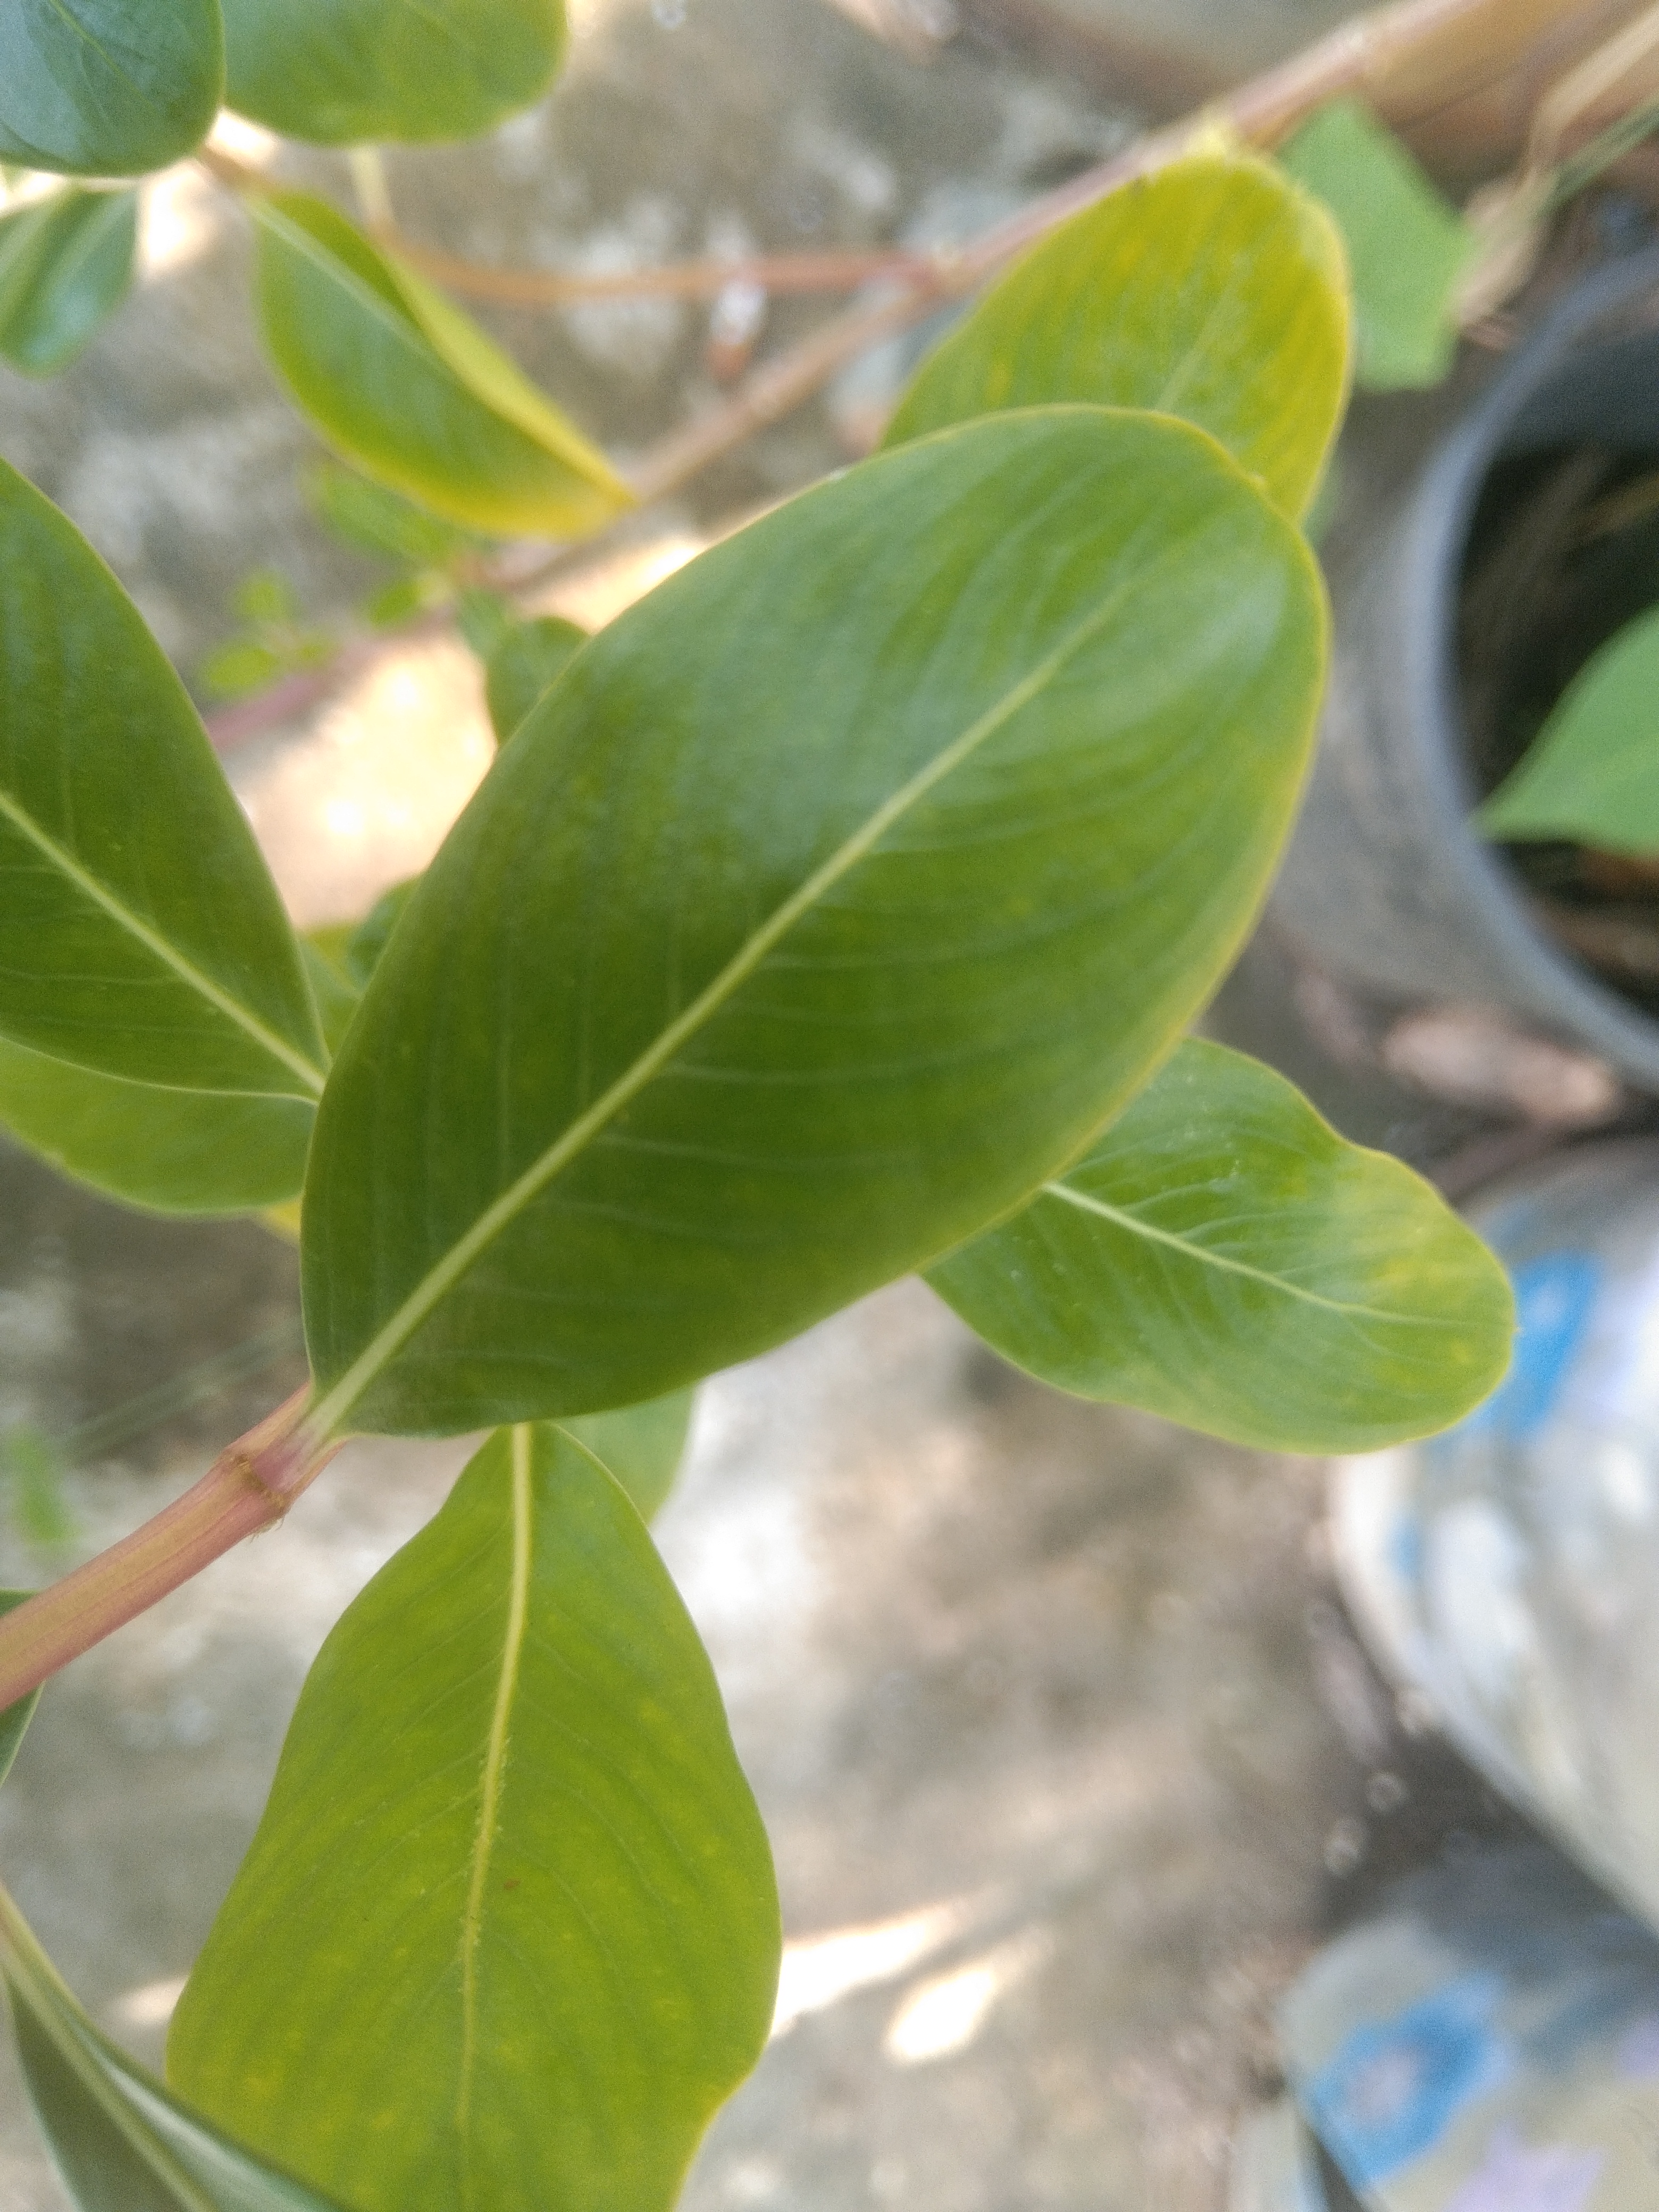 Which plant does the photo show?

rose periwinkle
